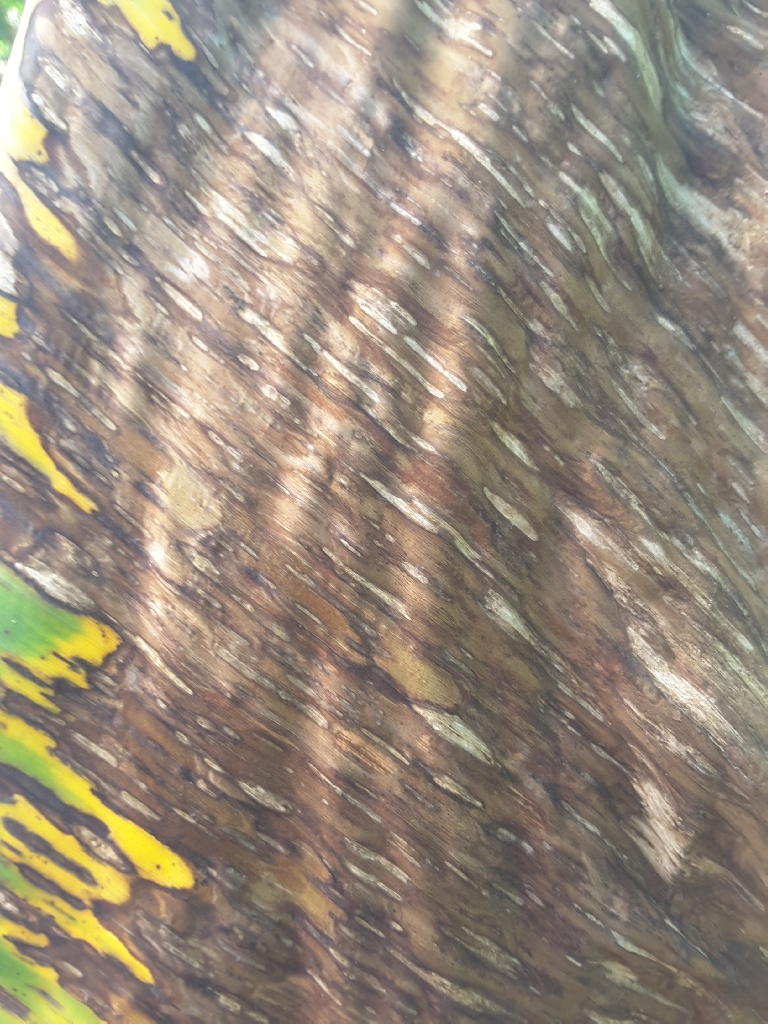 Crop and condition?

banana, black sigatoka
